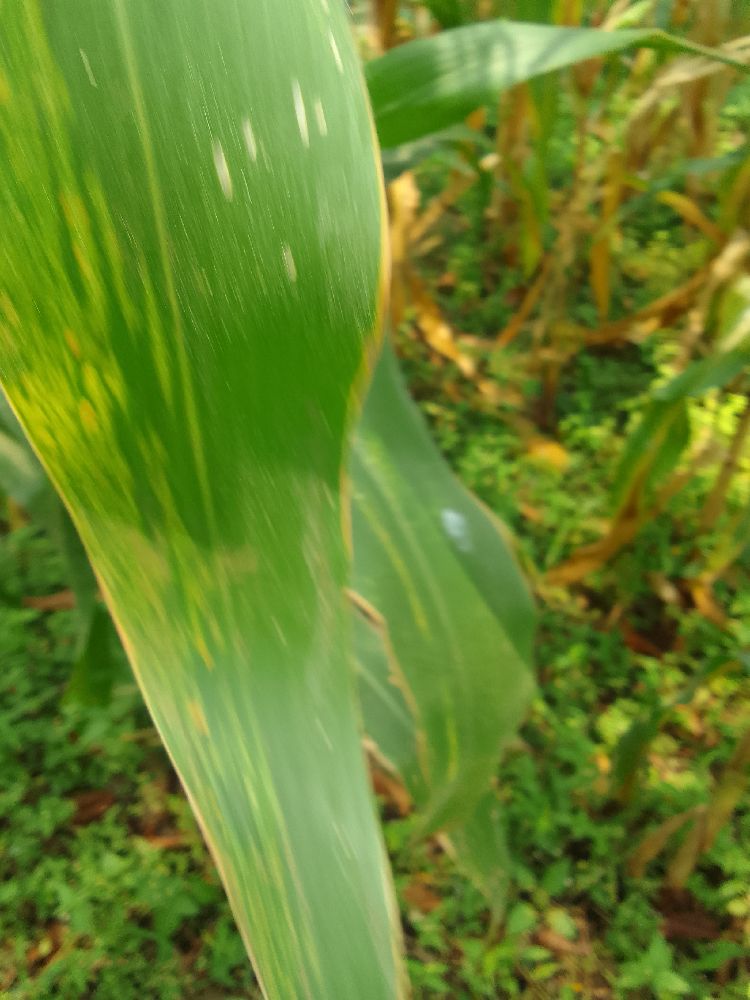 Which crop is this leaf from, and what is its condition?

maize, maize lethal necrosis
